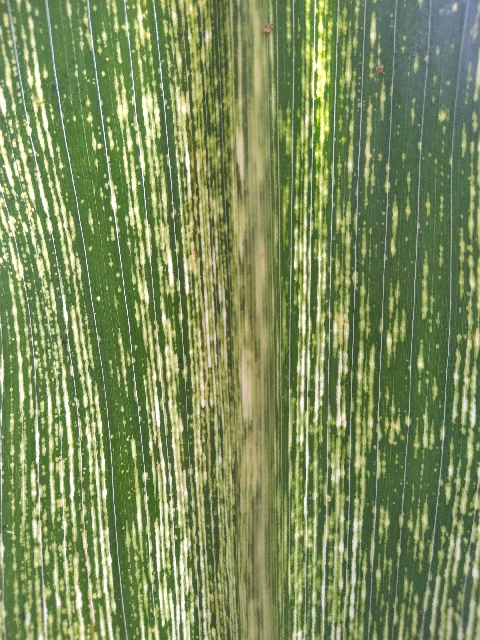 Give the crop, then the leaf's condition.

maize, maize streak virus
